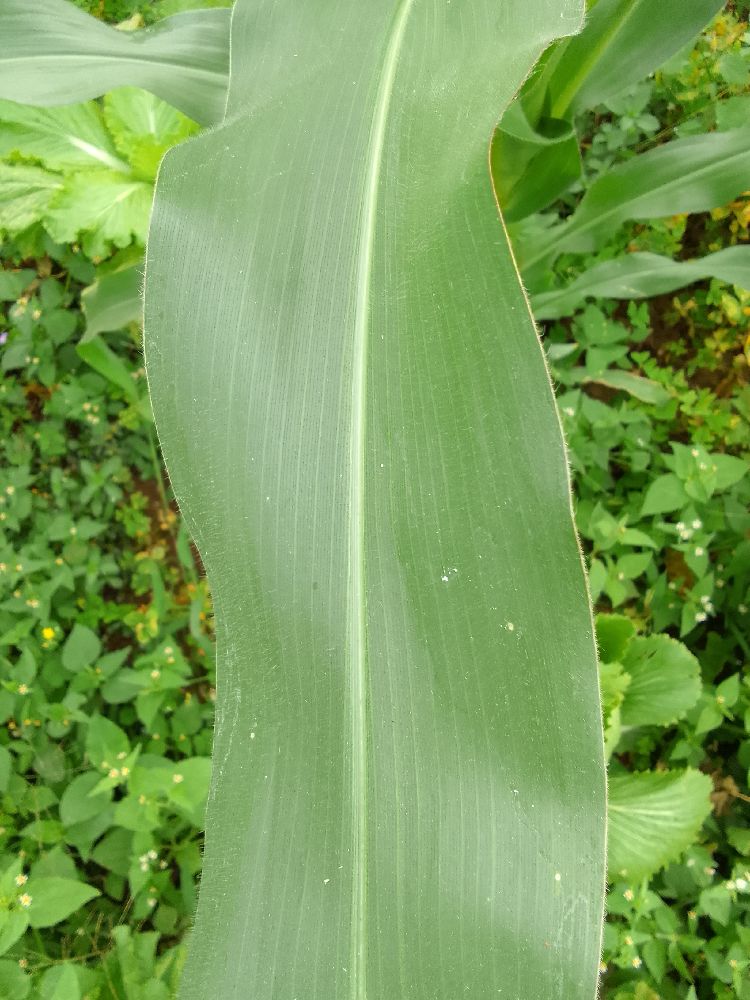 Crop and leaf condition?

maize, healthy
